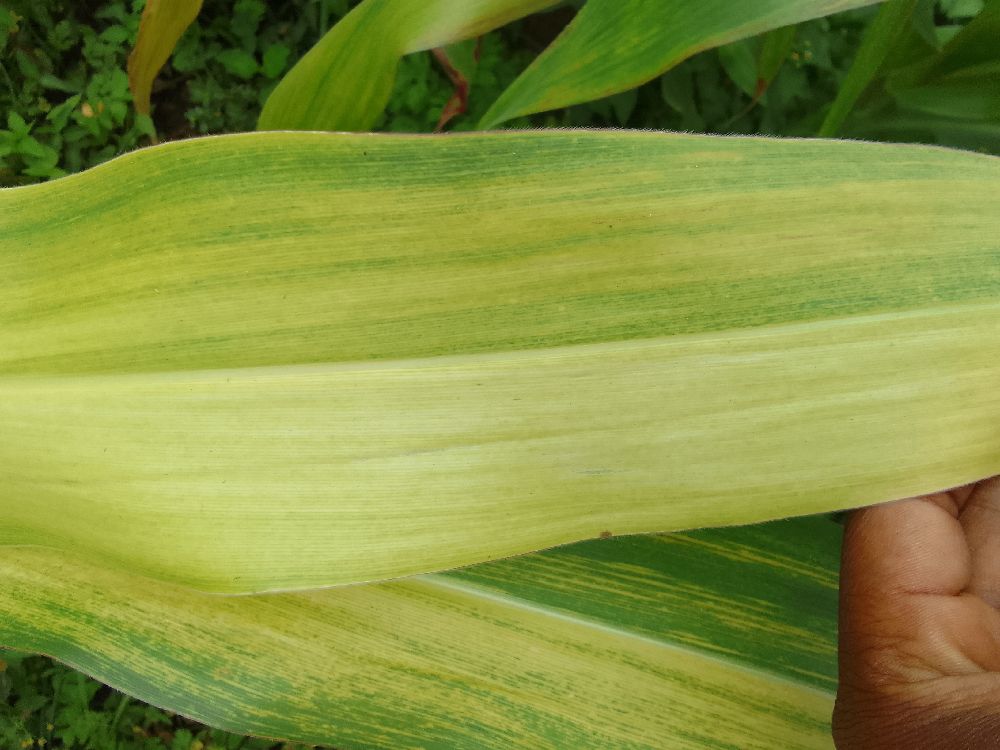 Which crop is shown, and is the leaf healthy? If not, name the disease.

maize, maize lethal necrosis
